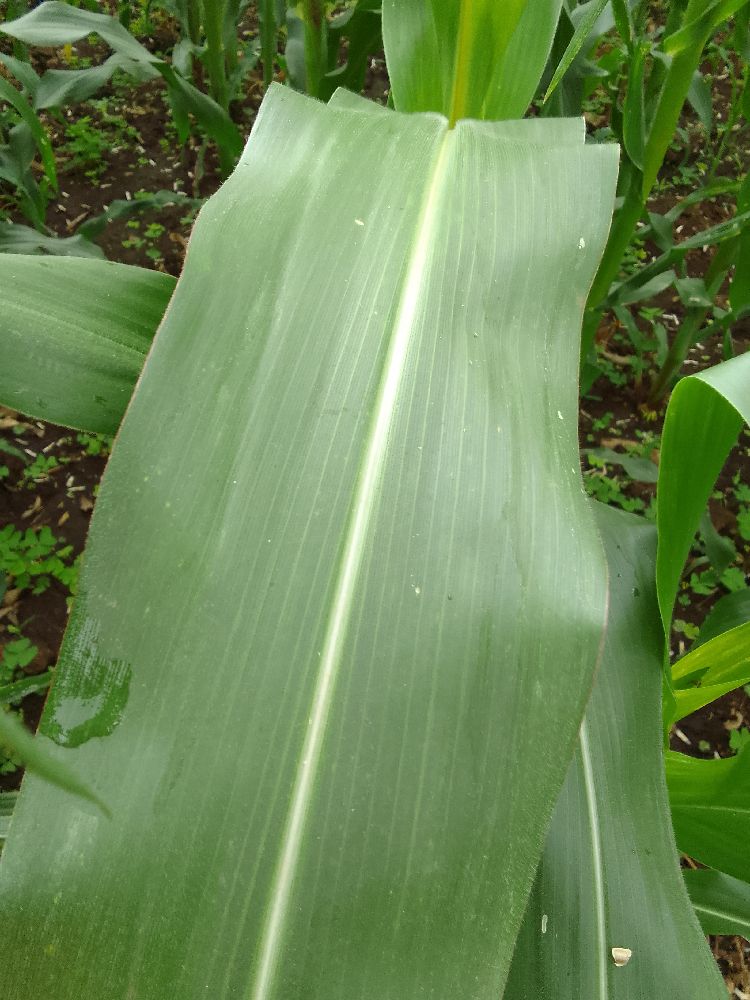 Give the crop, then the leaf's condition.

maize, healthy
